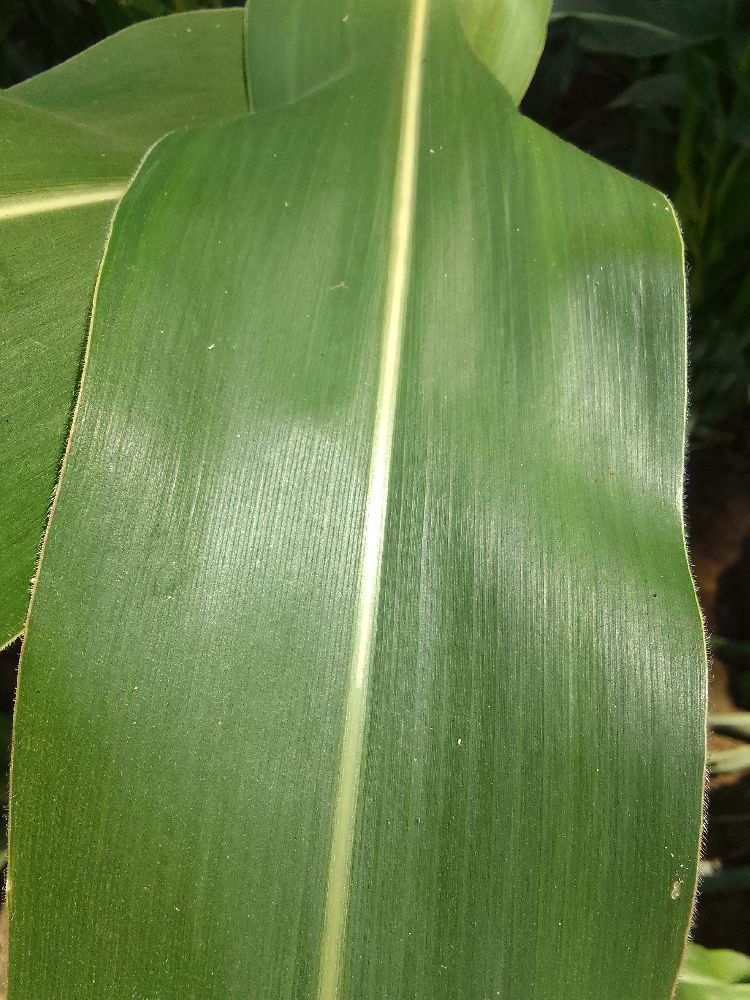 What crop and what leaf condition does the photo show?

maize, healthy
